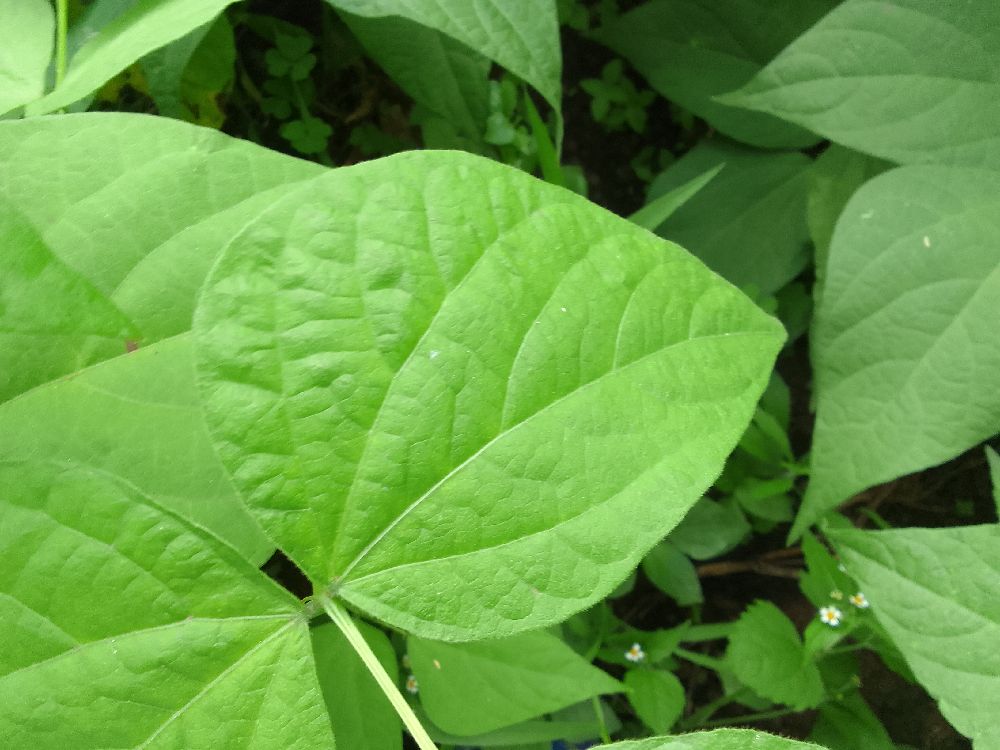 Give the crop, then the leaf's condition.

common bean, healthy
